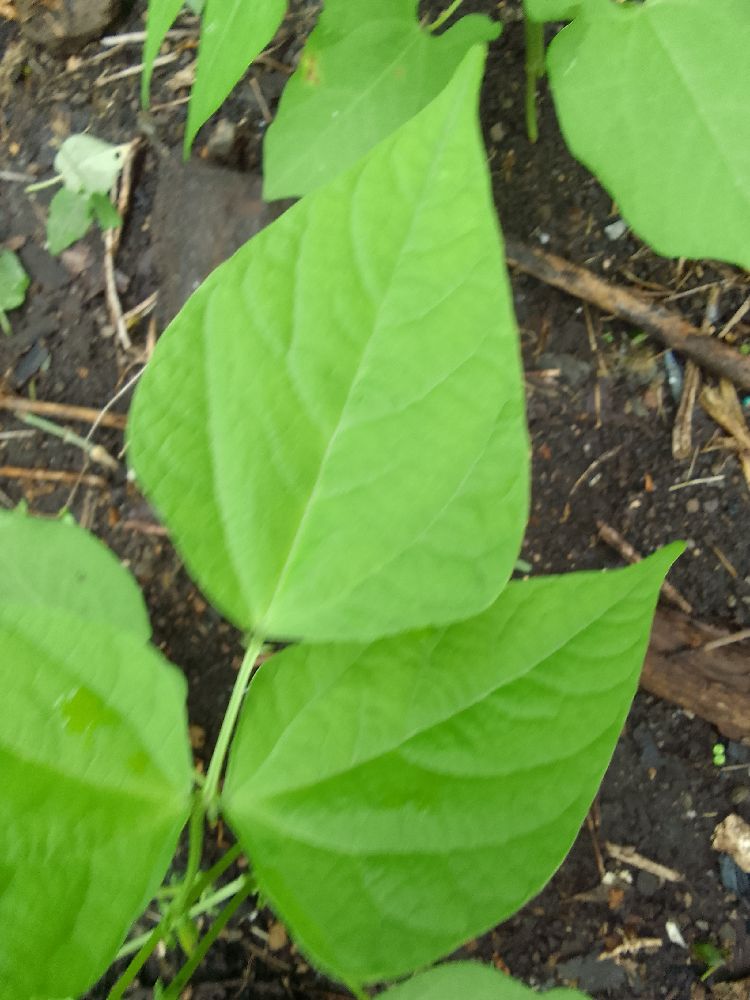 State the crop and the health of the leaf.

common bean, healthy
